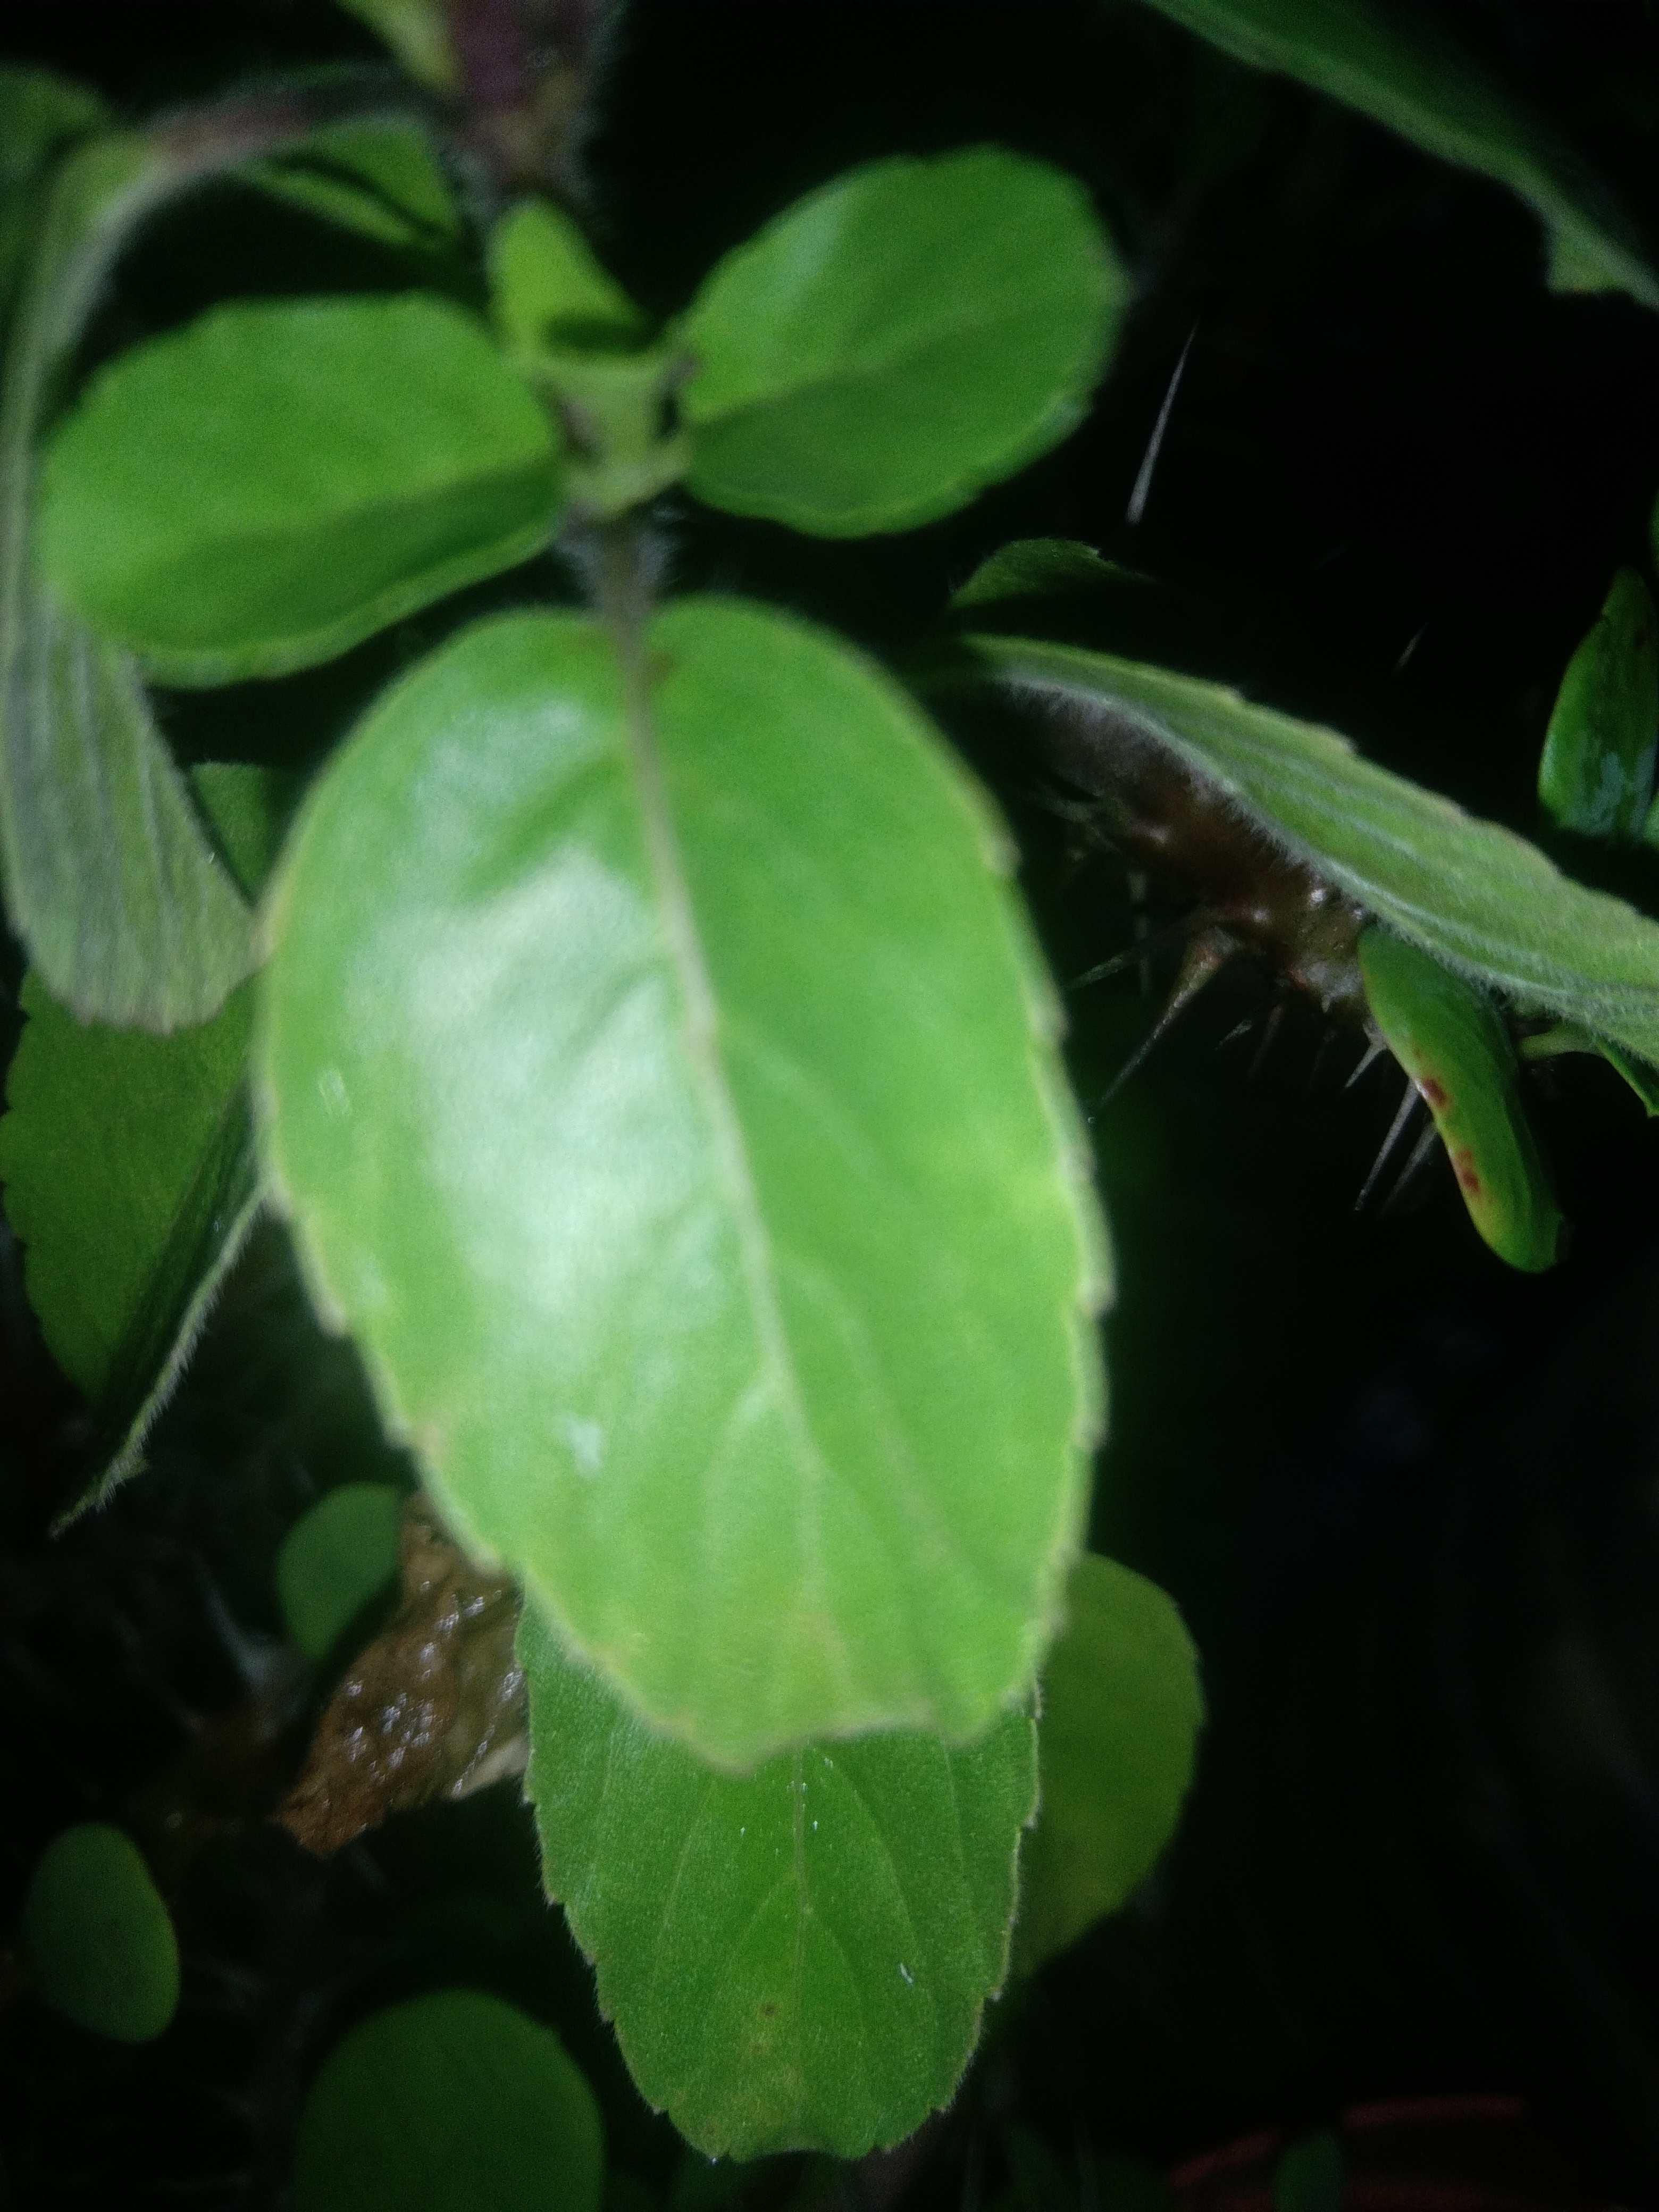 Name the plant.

tulshi
